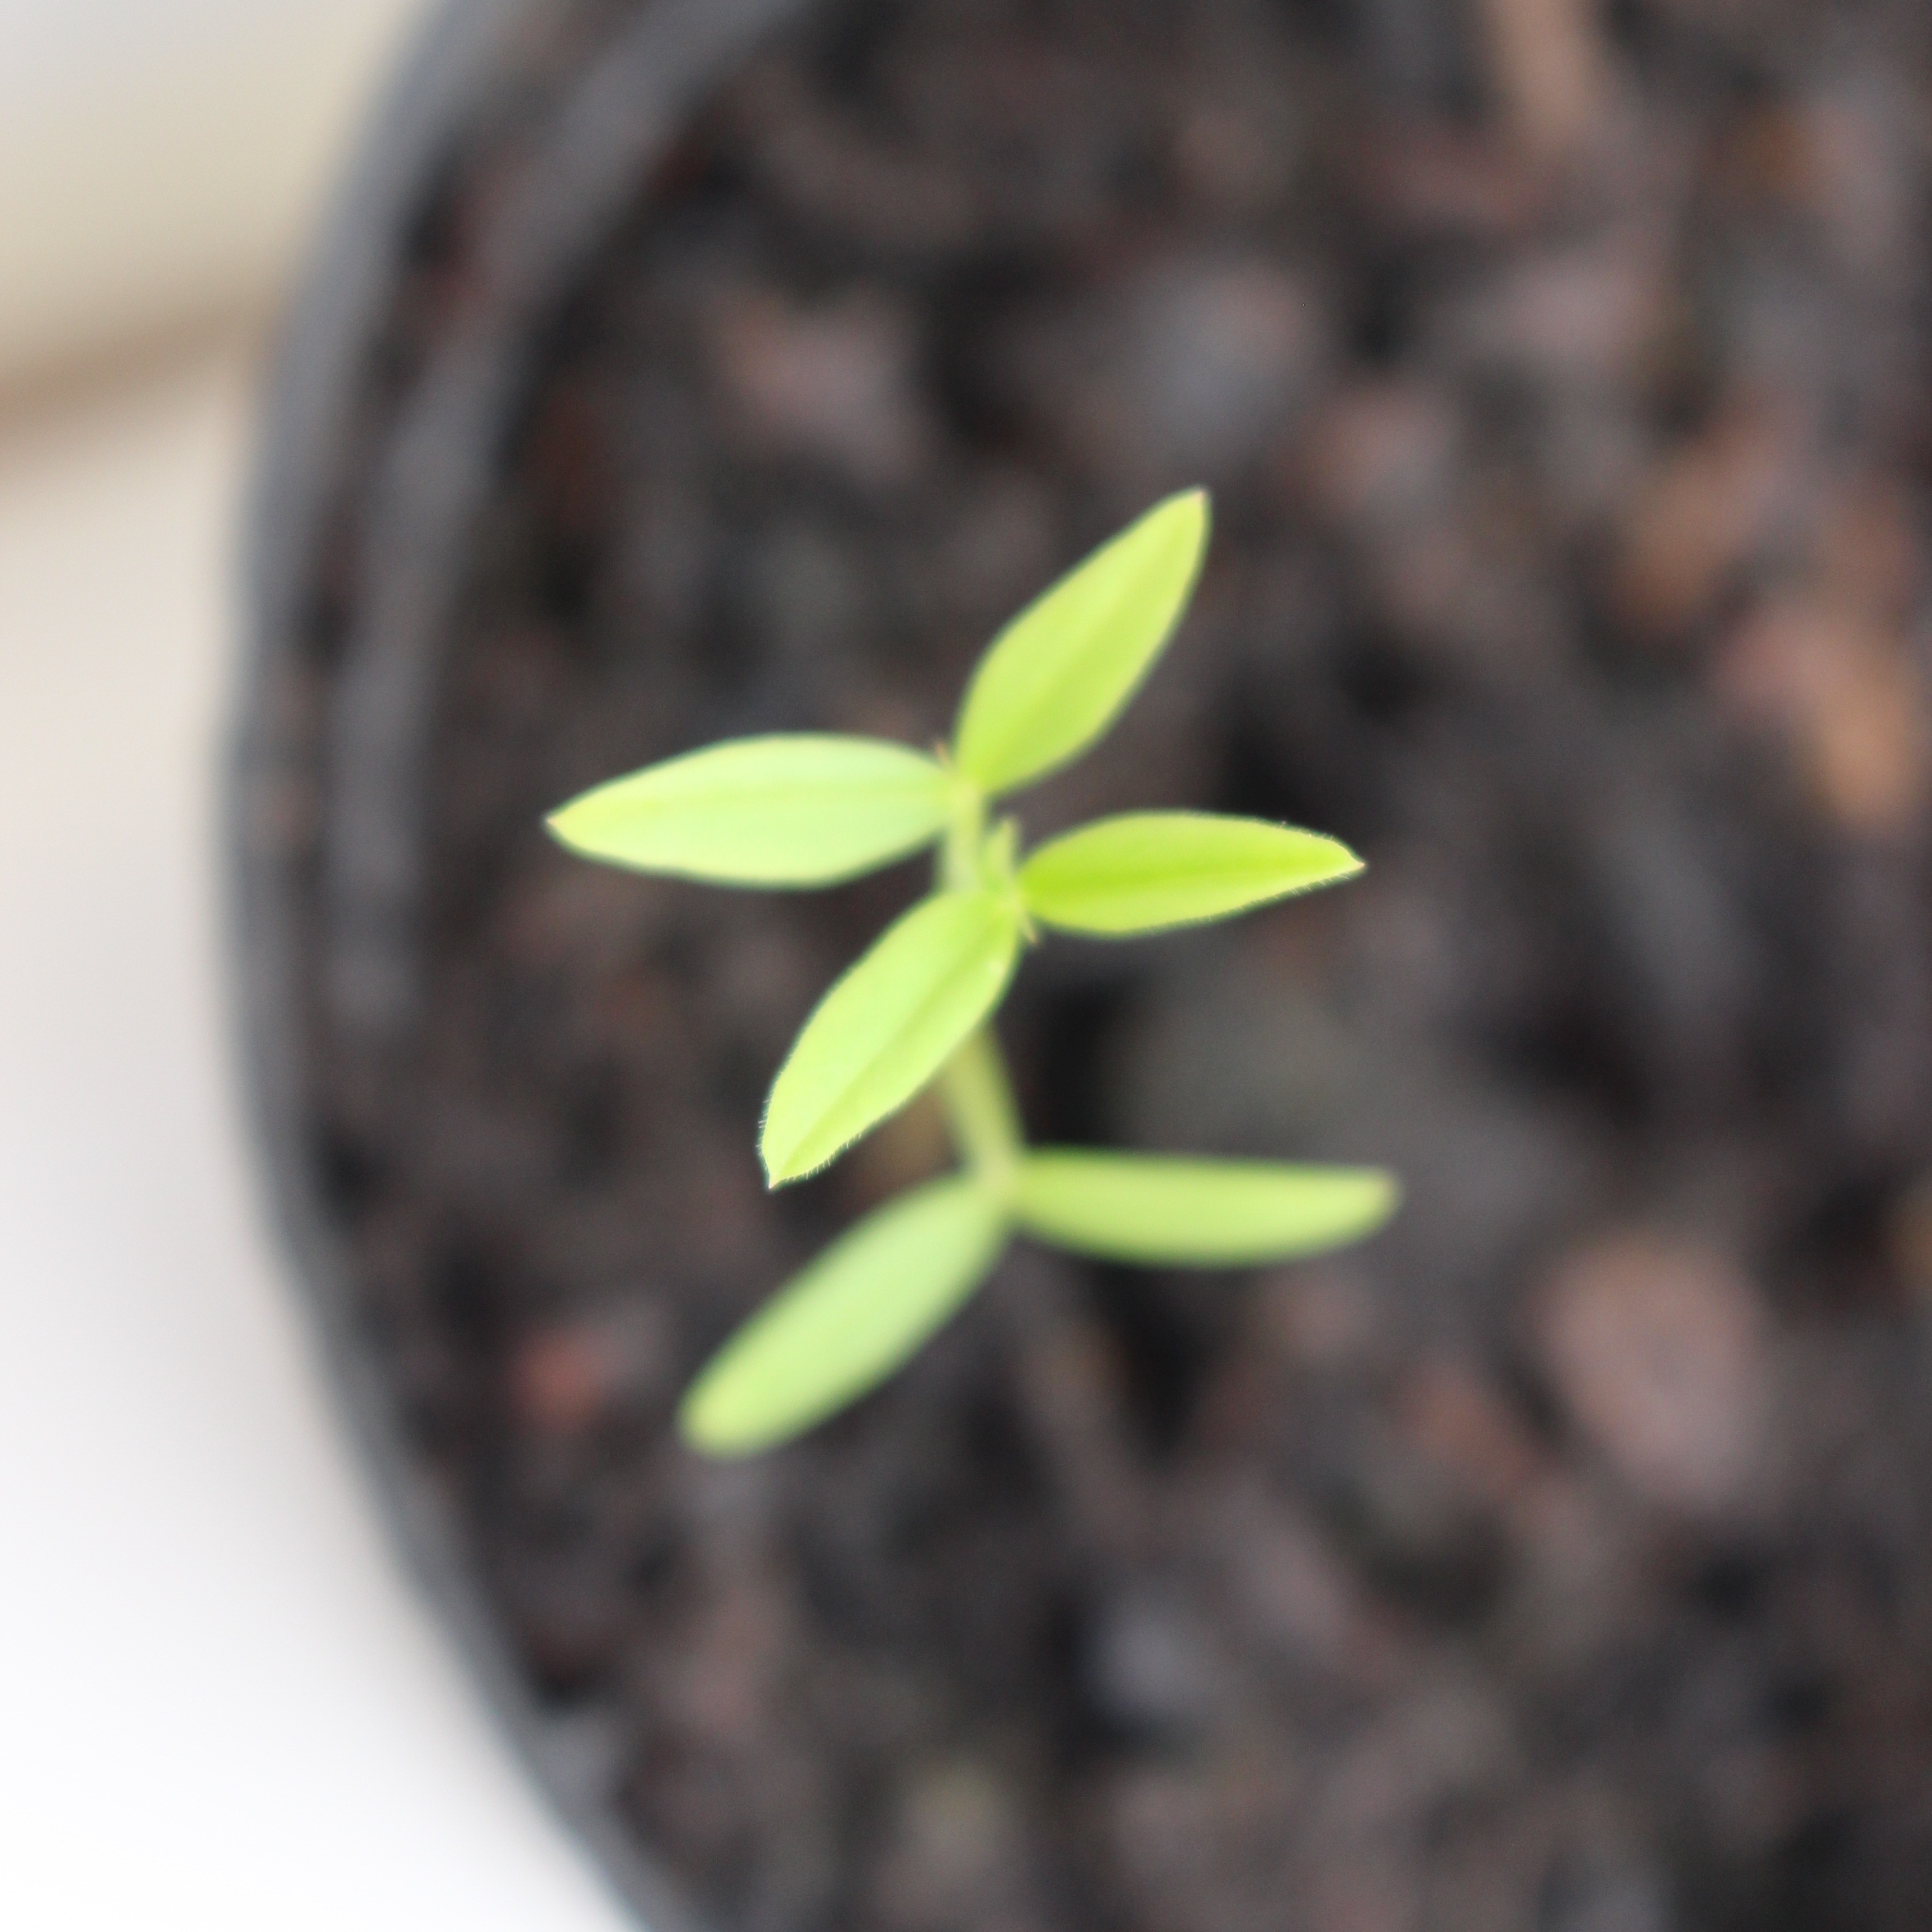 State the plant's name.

Vicia sativa
